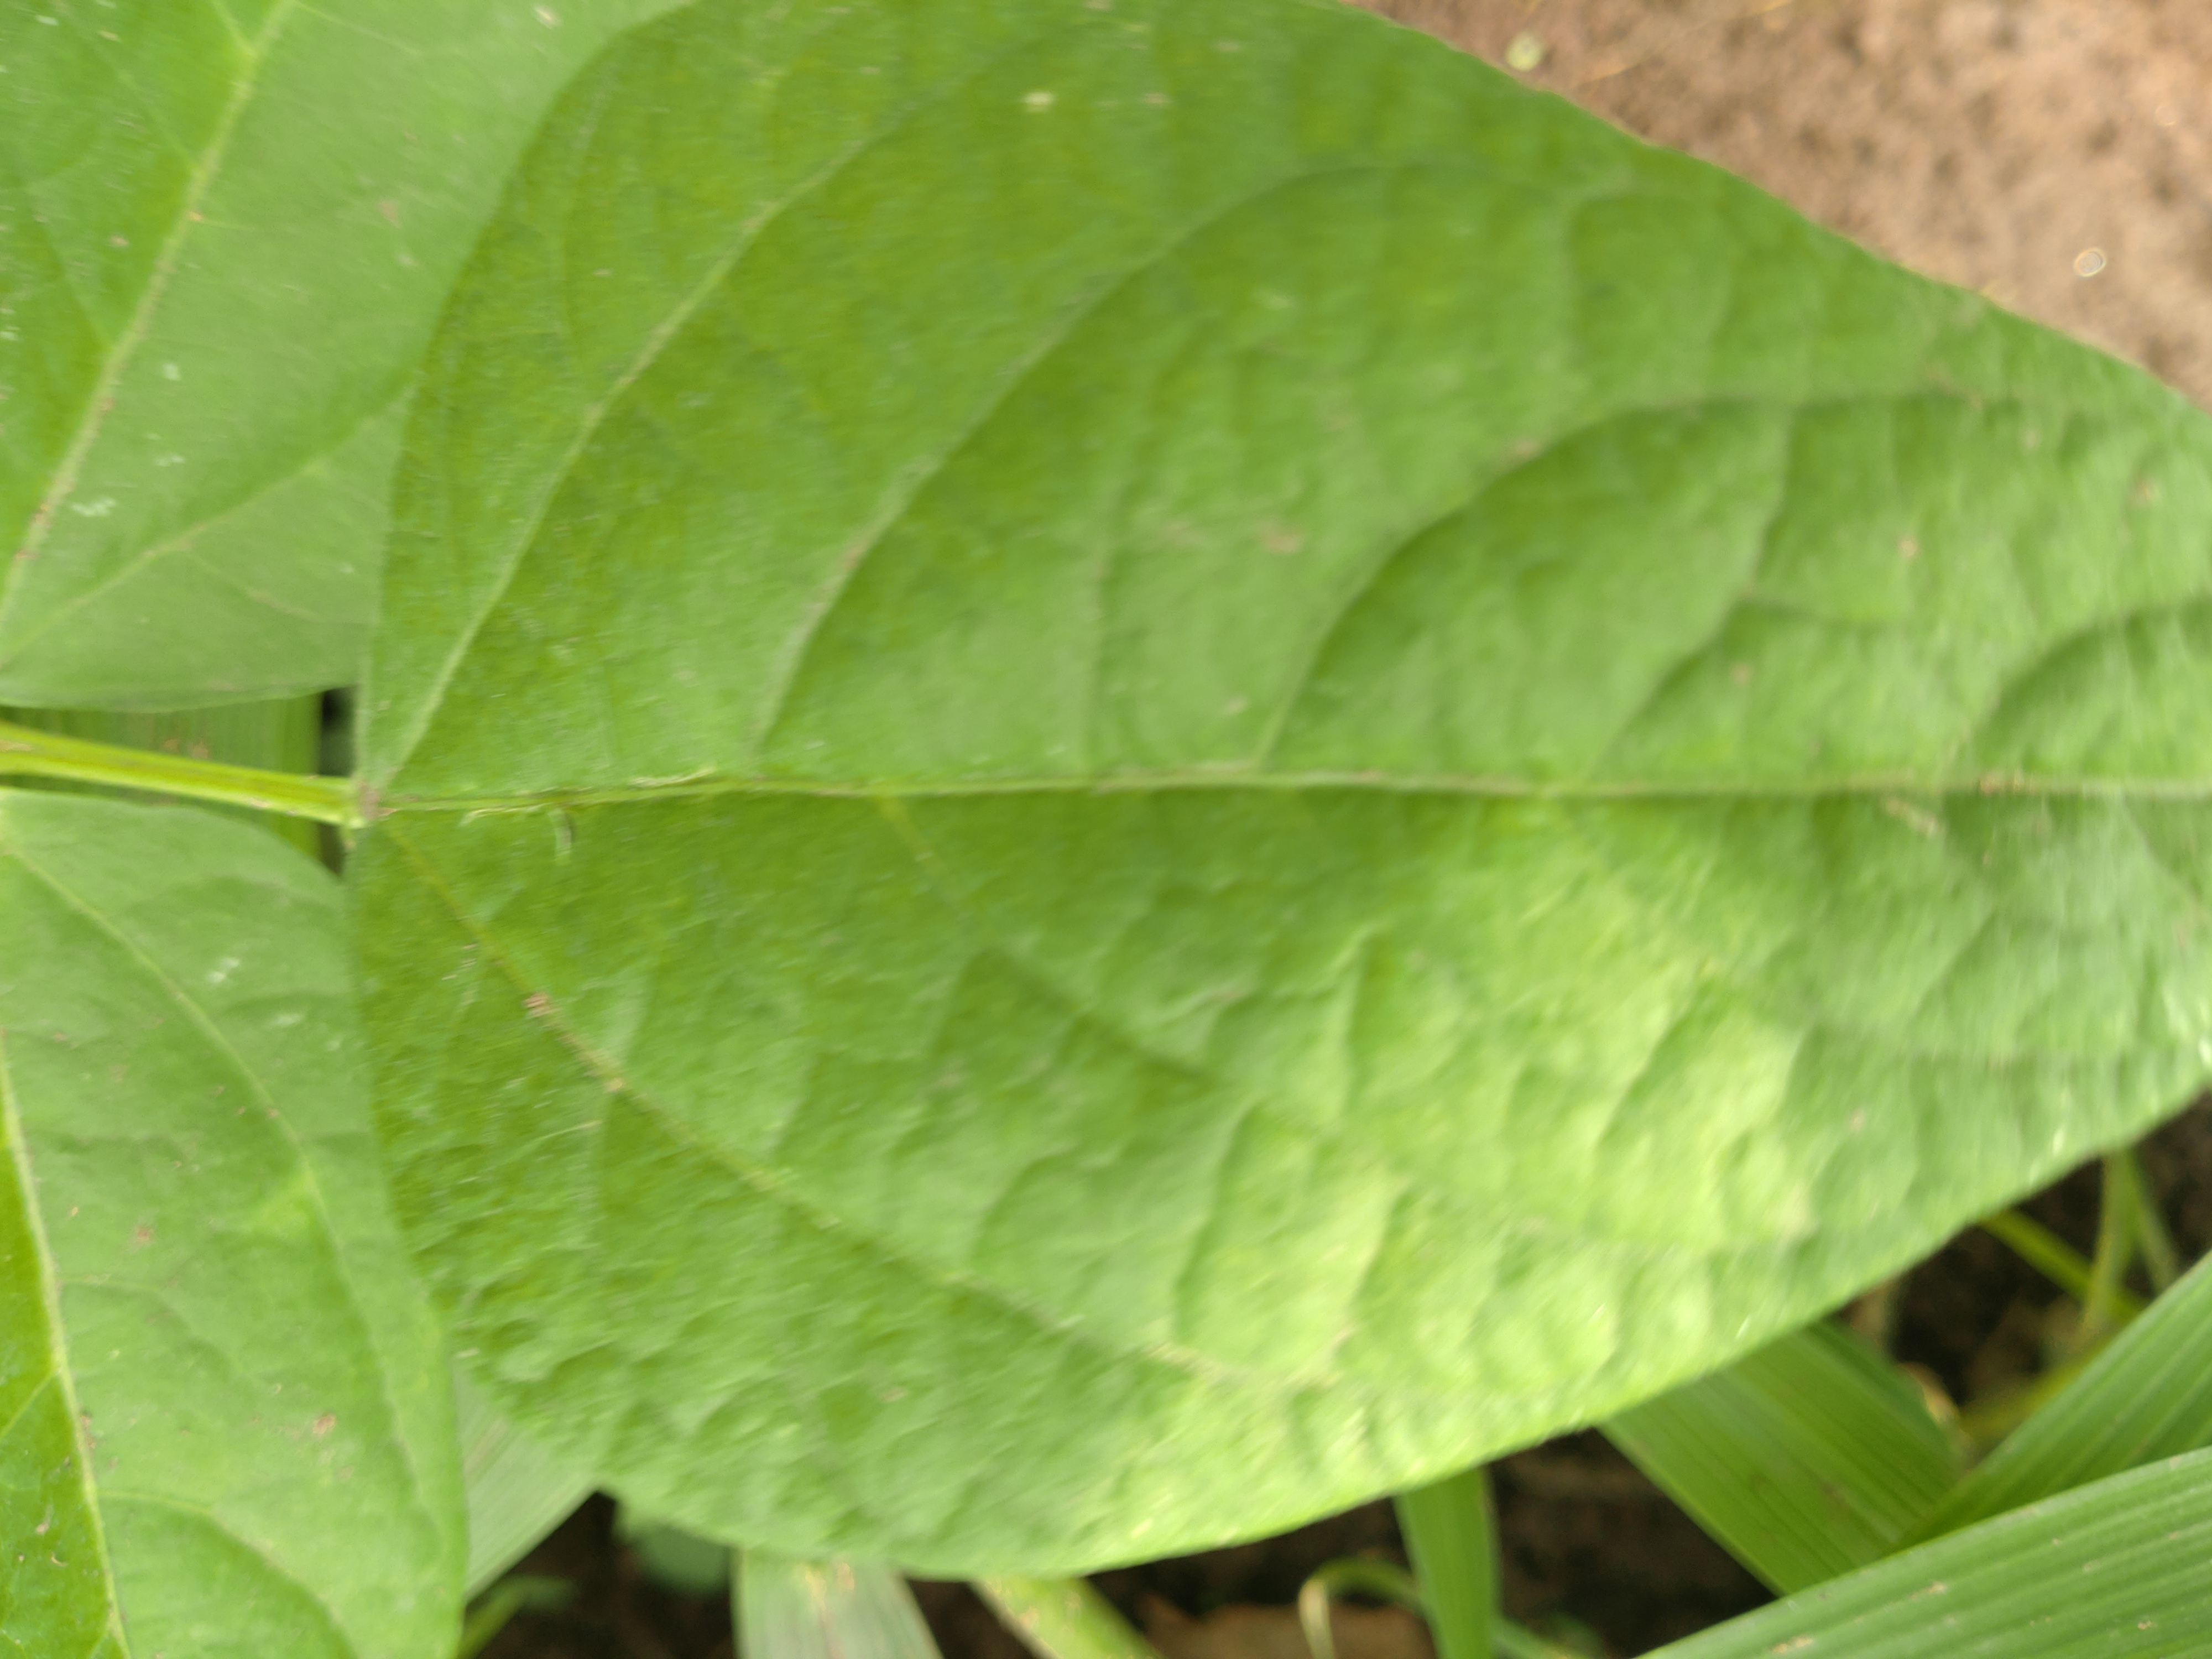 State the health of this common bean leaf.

healthy
